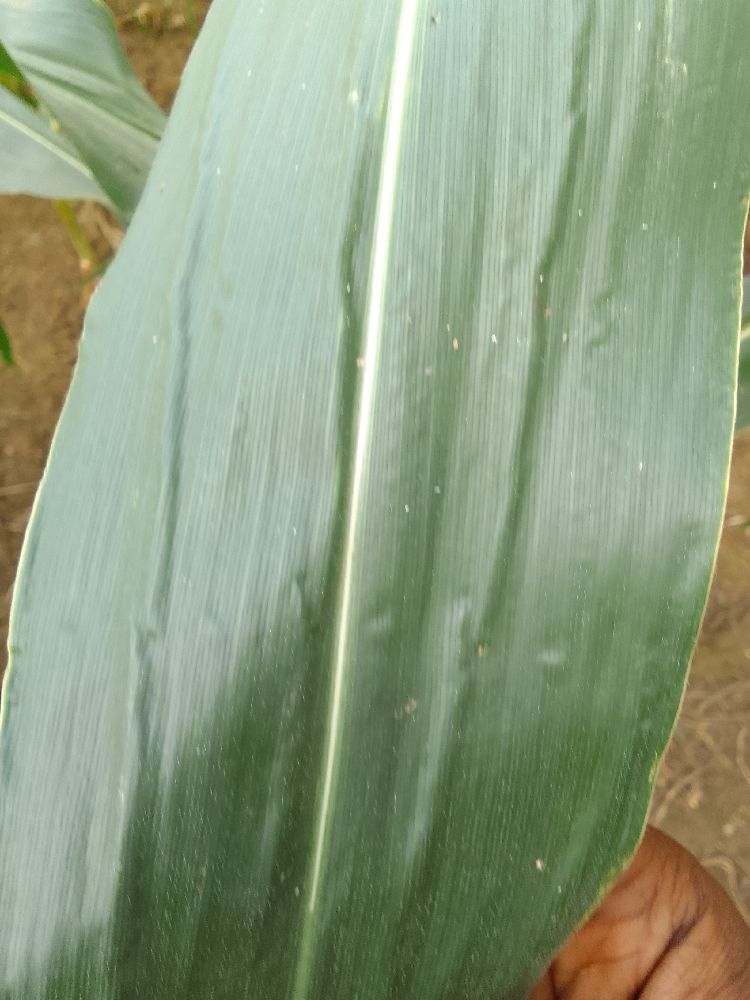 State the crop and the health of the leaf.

maize, healthy
